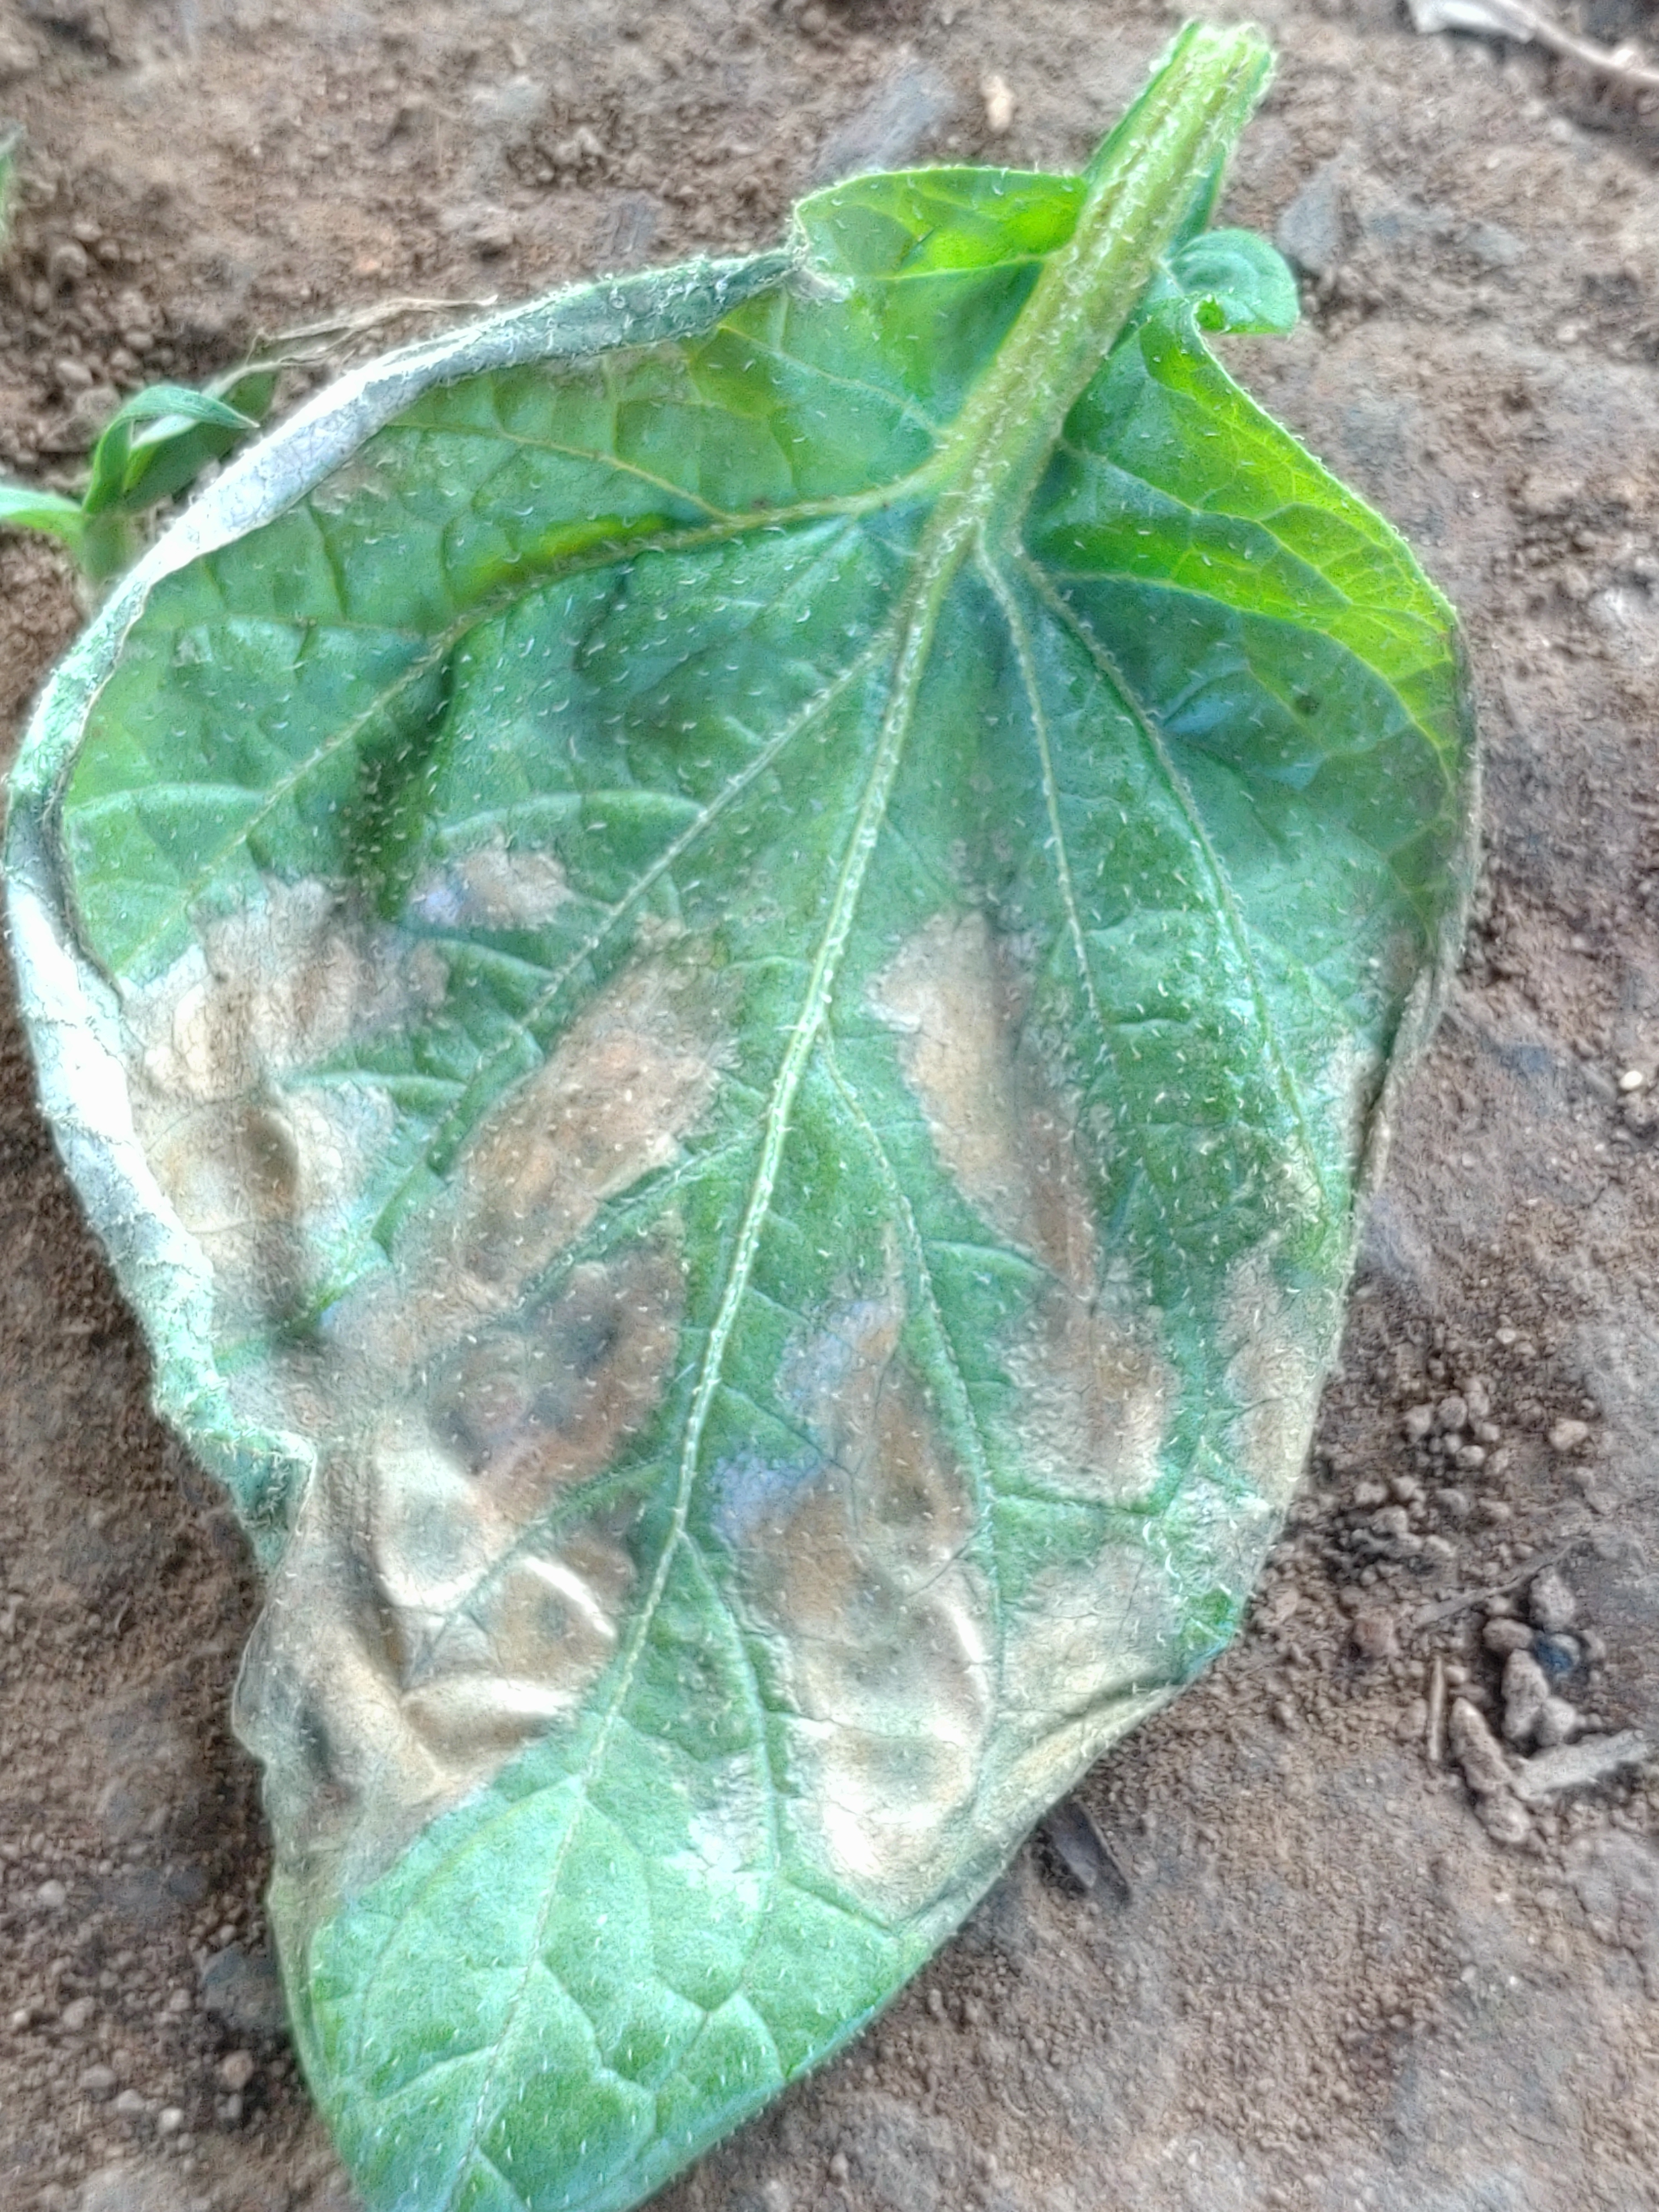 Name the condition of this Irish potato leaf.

early blight
